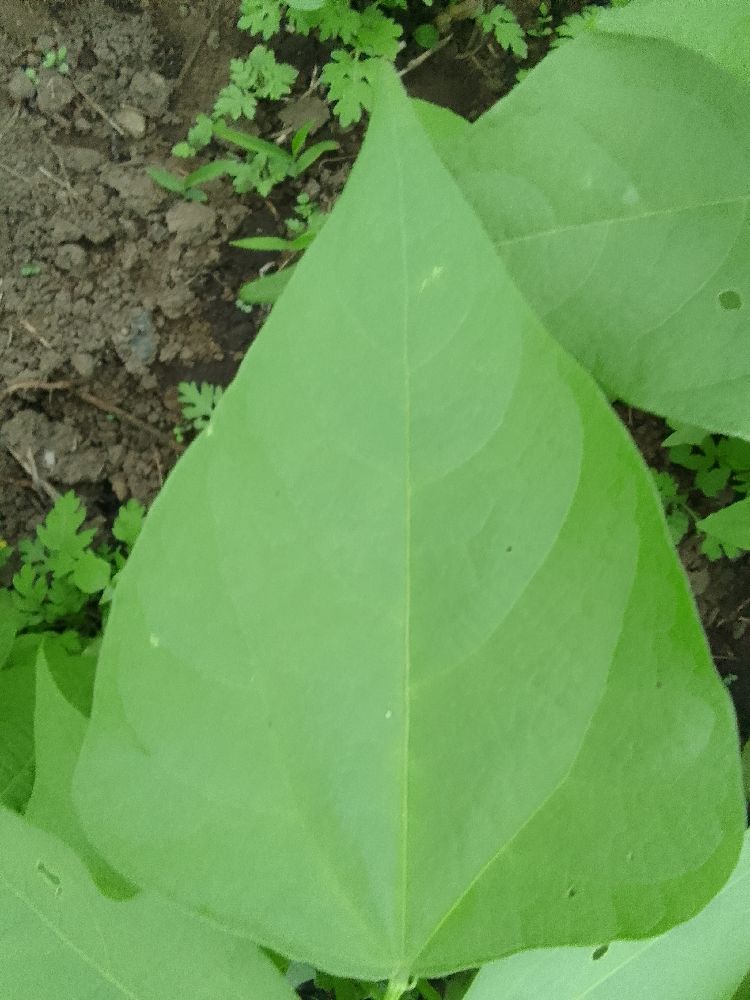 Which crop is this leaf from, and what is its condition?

common bean, healthy
